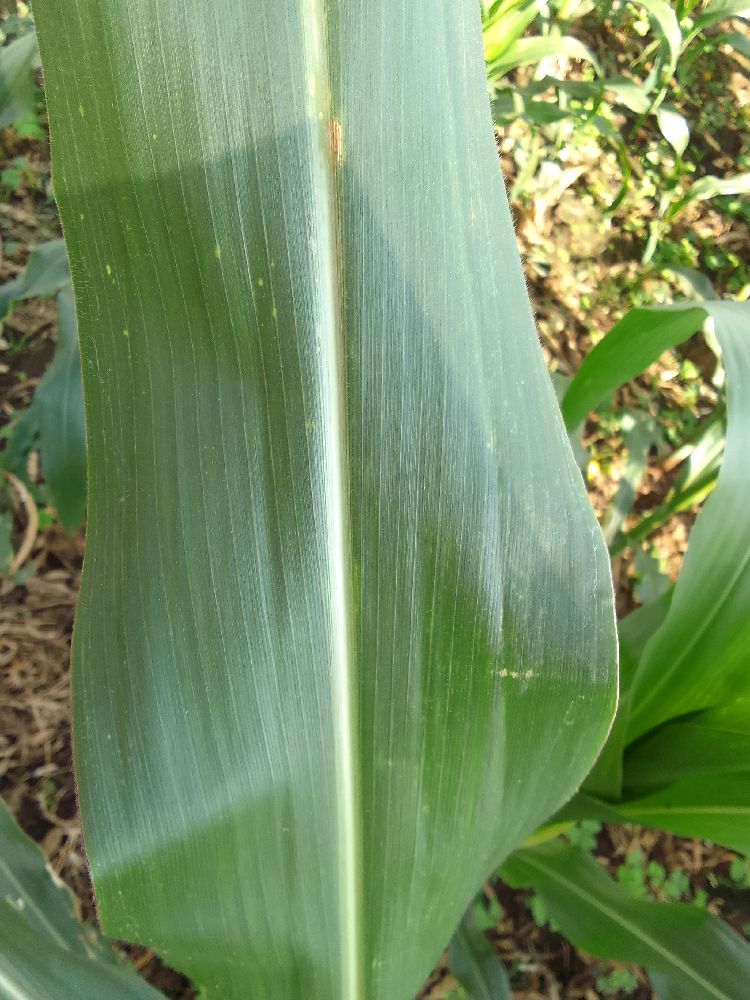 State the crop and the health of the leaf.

maize, healthy
